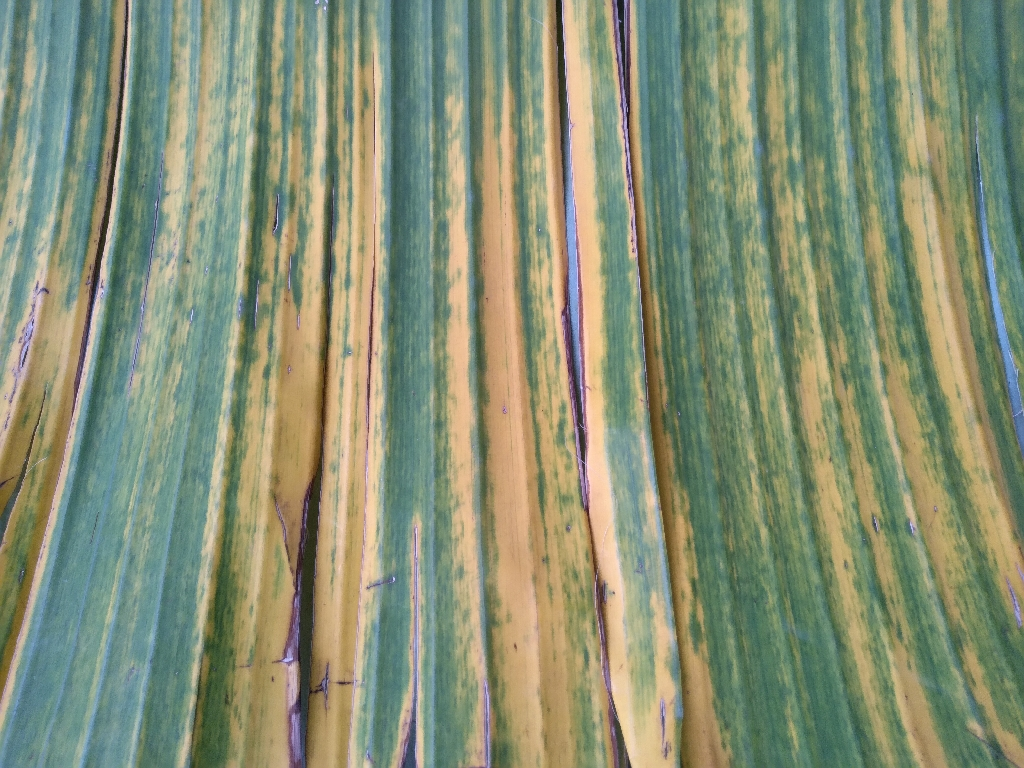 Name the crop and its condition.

banana, fusarium wilt race 1
